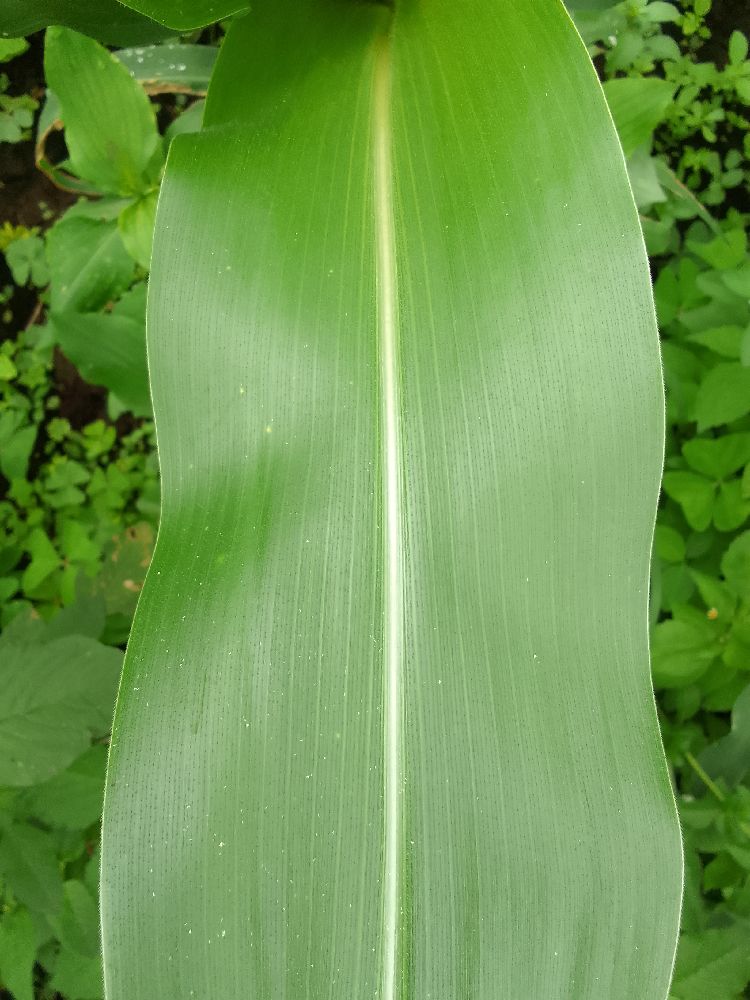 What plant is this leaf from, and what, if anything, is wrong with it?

maize, healthy
